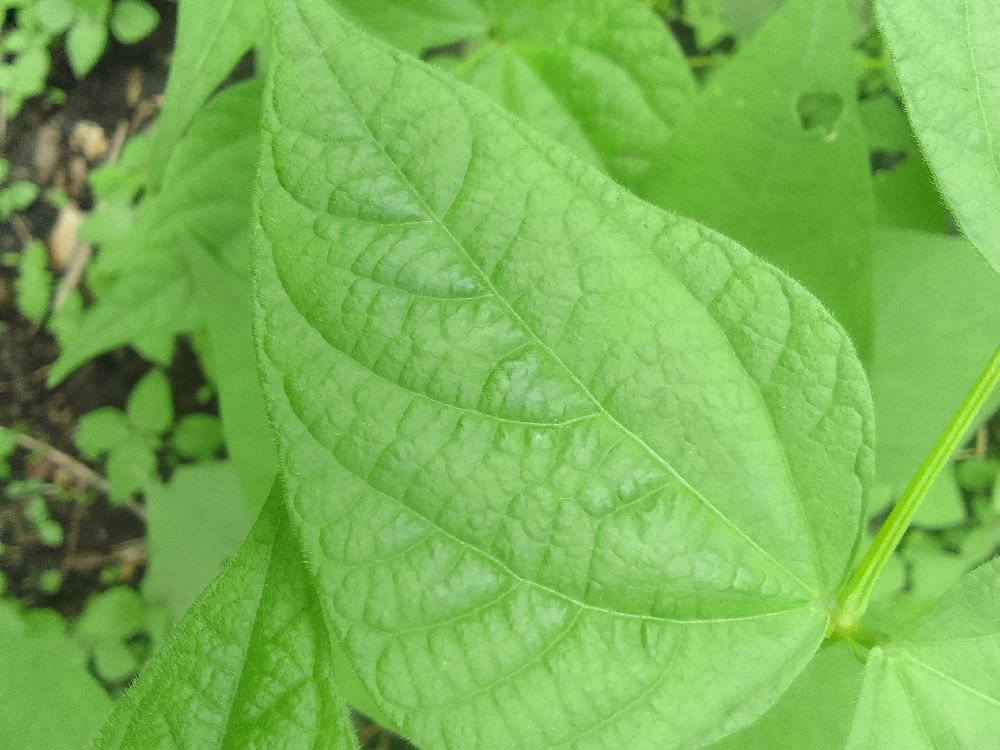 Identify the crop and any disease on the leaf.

common bean, healthy
